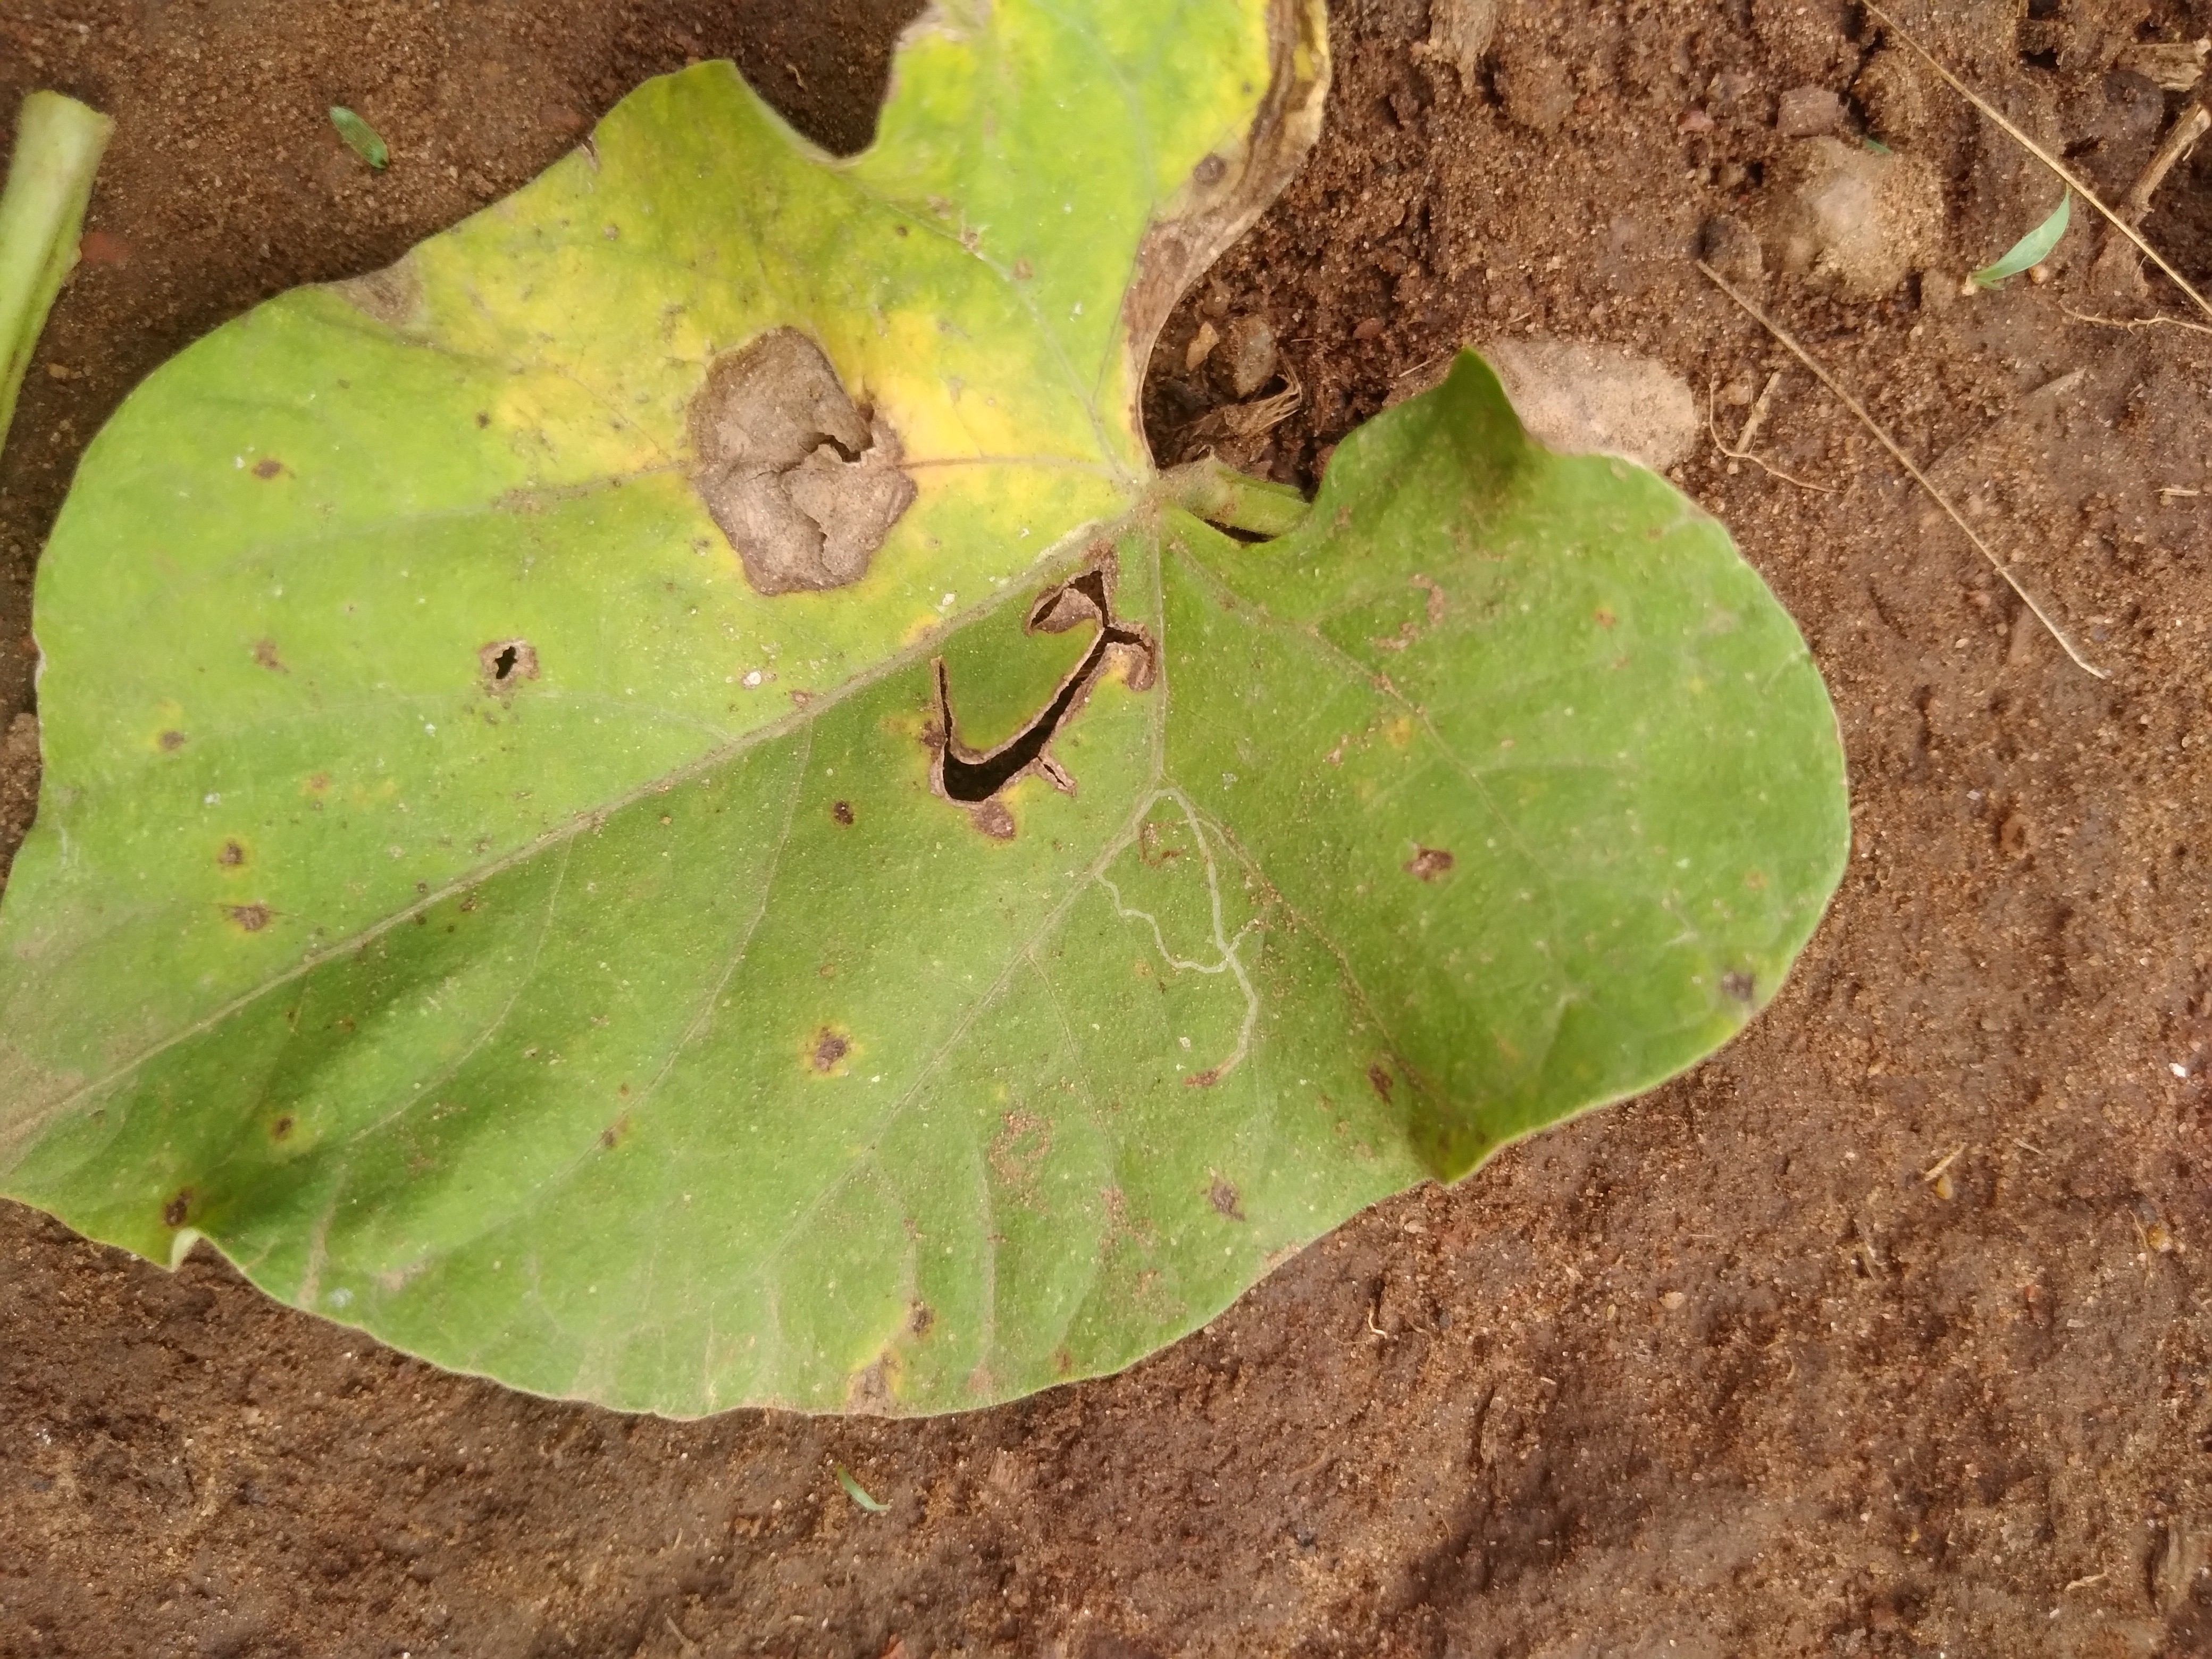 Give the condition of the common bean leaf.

rust
